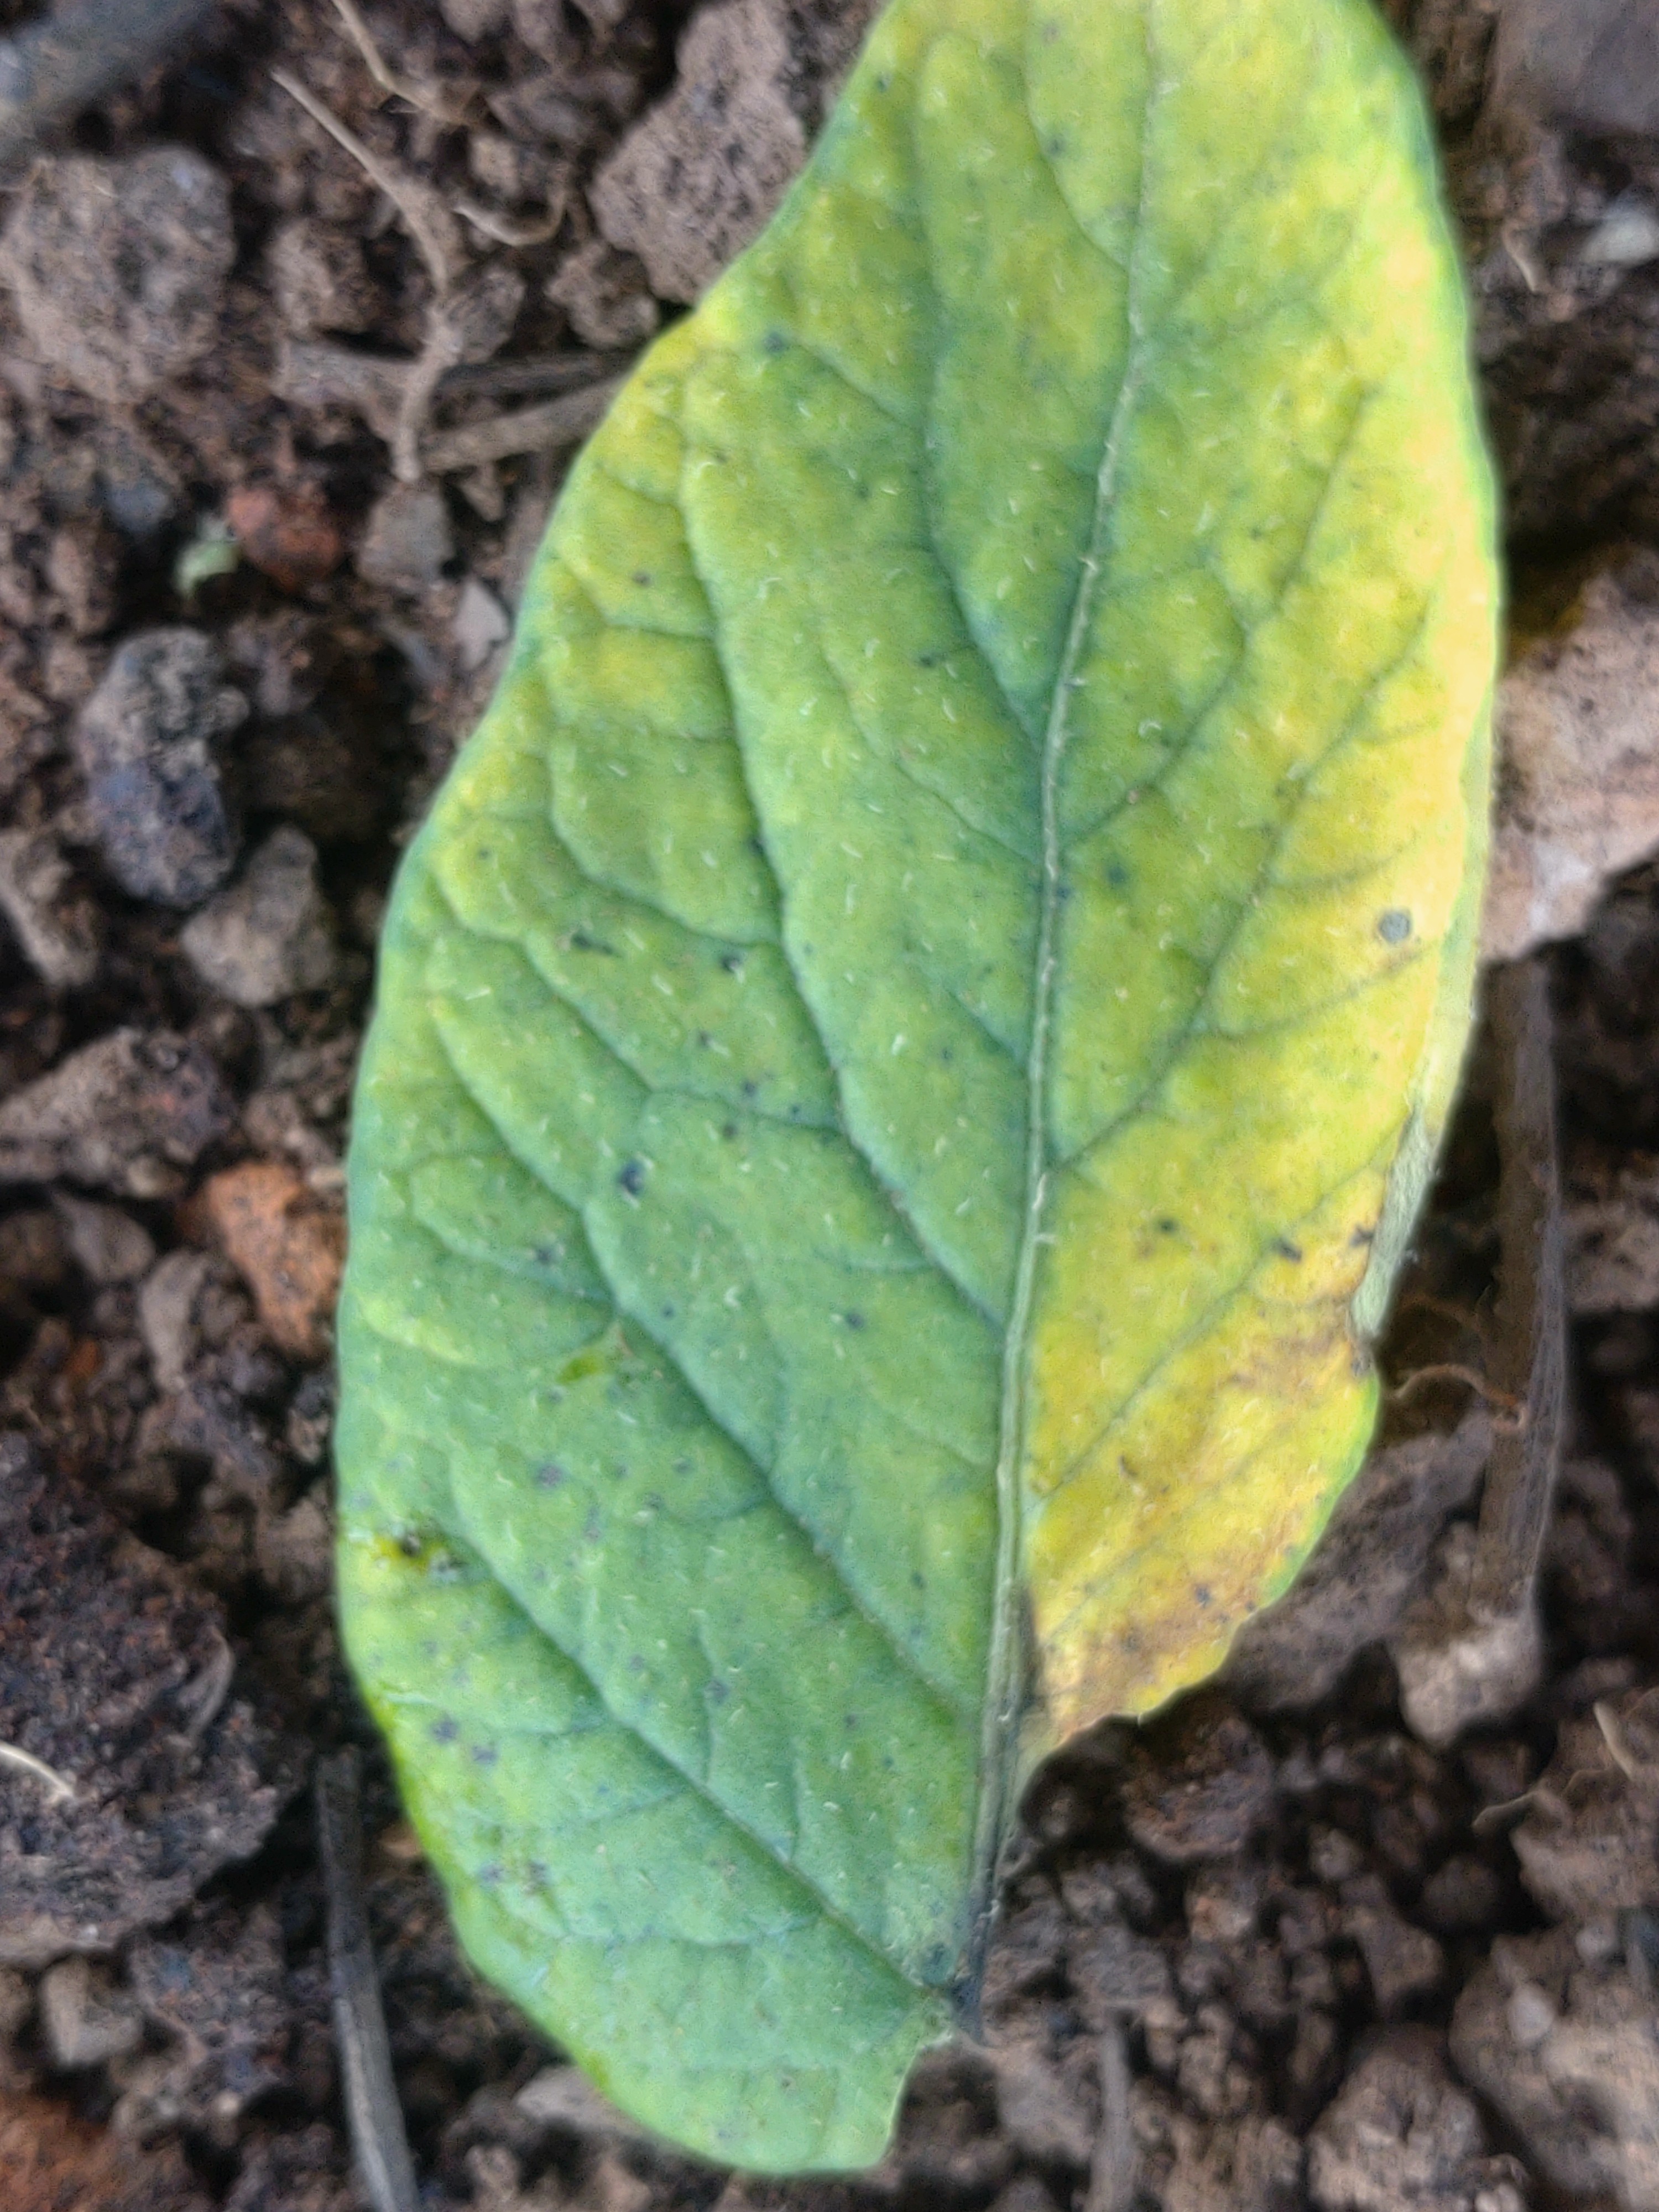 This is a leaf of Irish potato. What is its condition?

late blight
